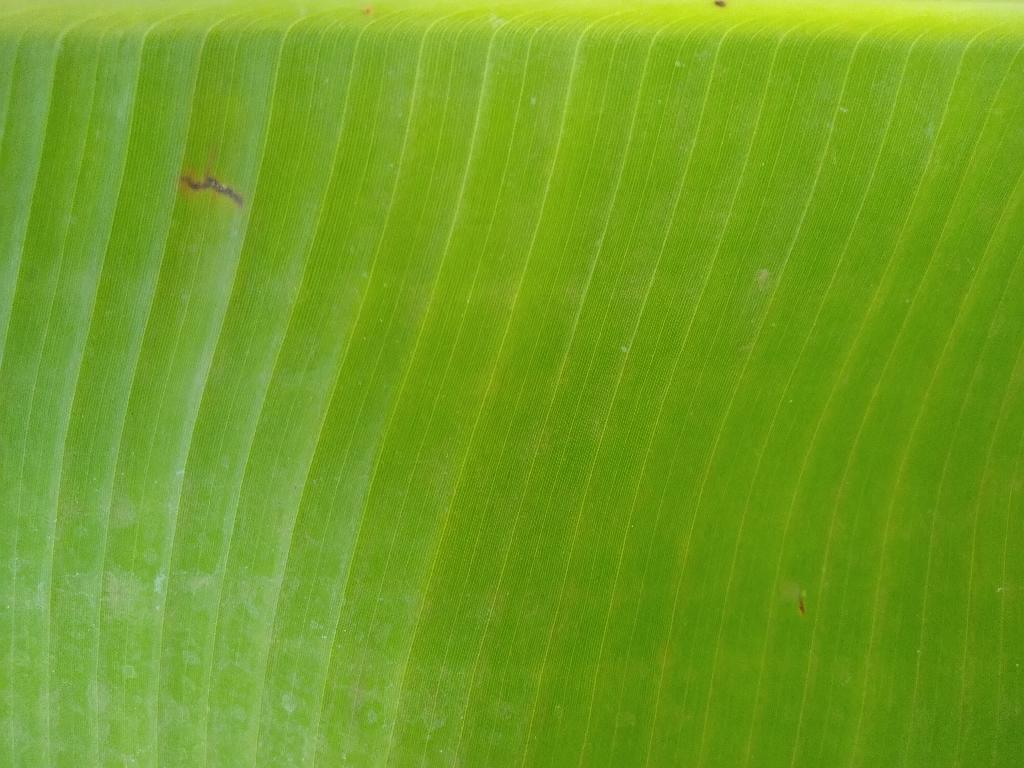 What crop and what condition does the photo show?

banana, healthy
